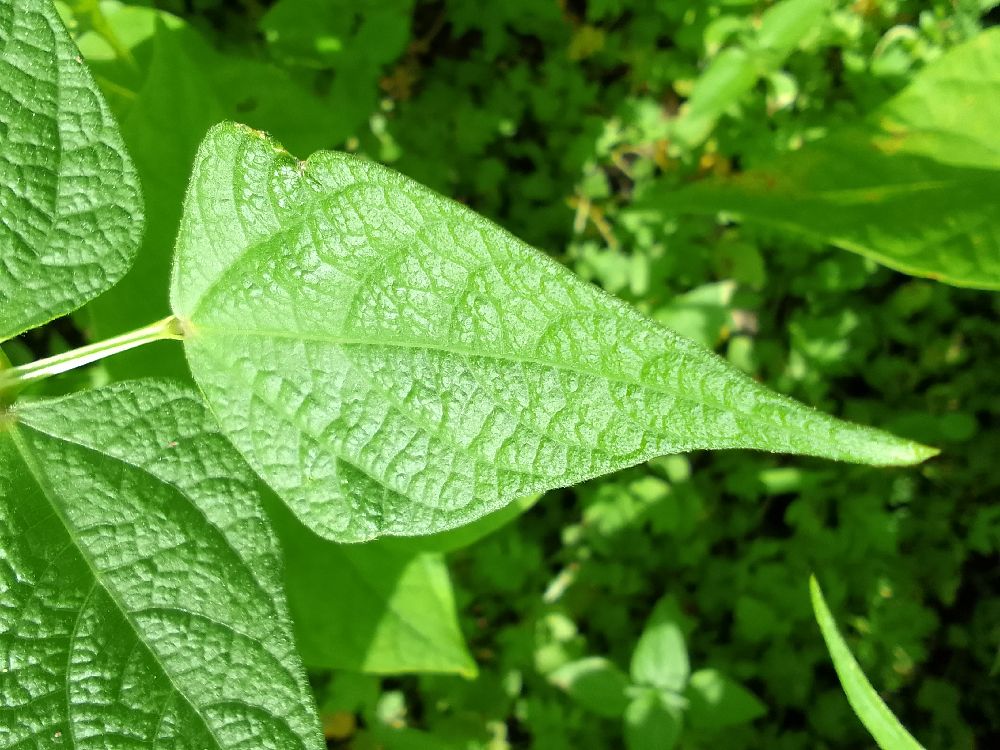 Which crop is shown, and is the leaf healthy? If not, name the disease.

common bean, healthy
